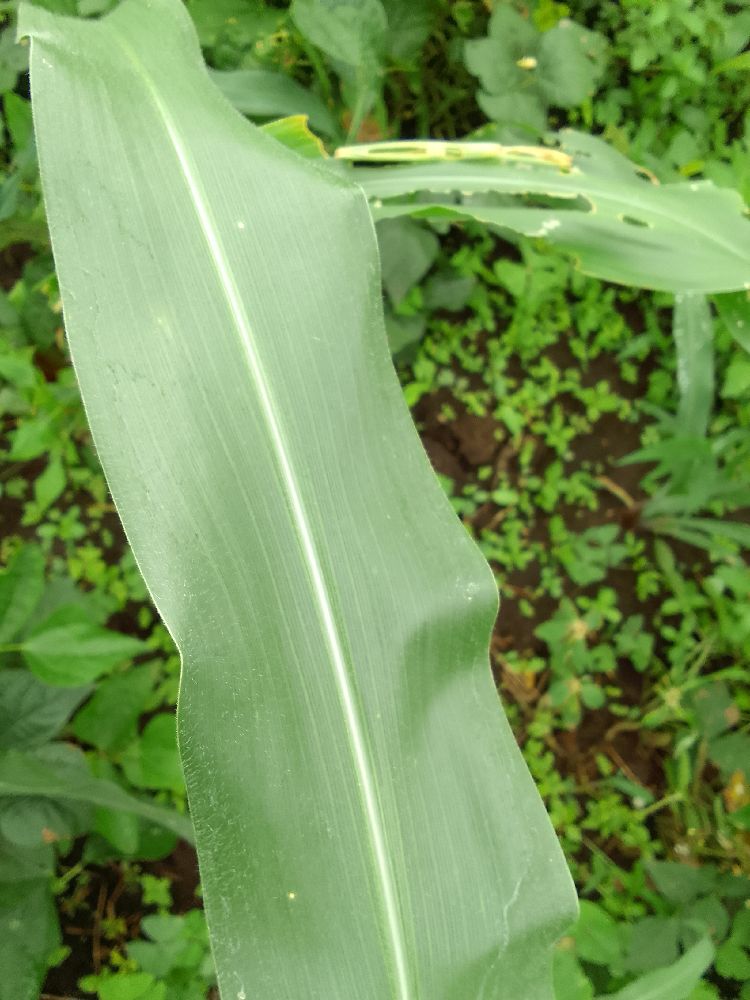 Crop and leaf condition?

maize, healthy
